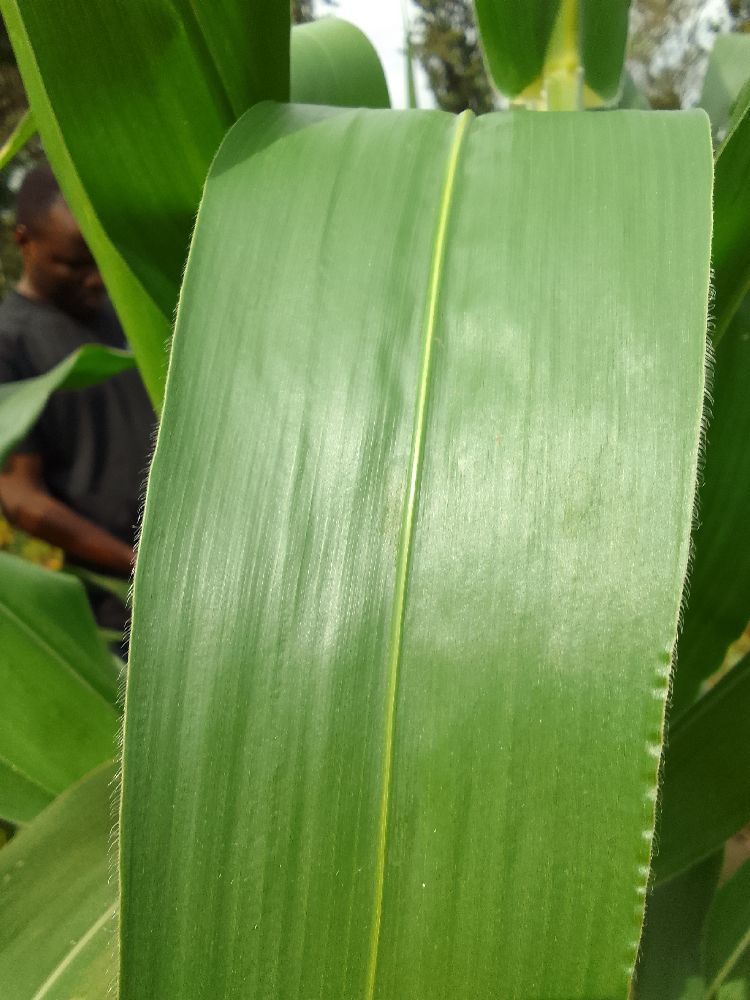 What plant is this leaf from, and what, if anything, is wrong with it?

maize, healthy
